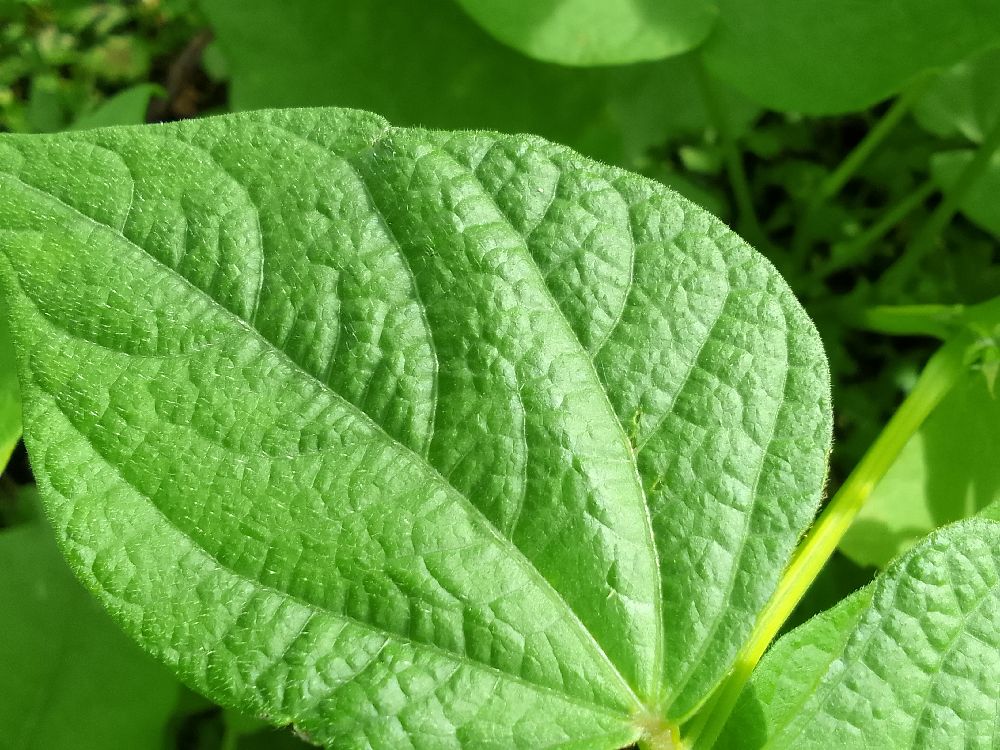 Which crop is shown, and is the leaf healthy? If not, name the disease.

common bean, healthy
